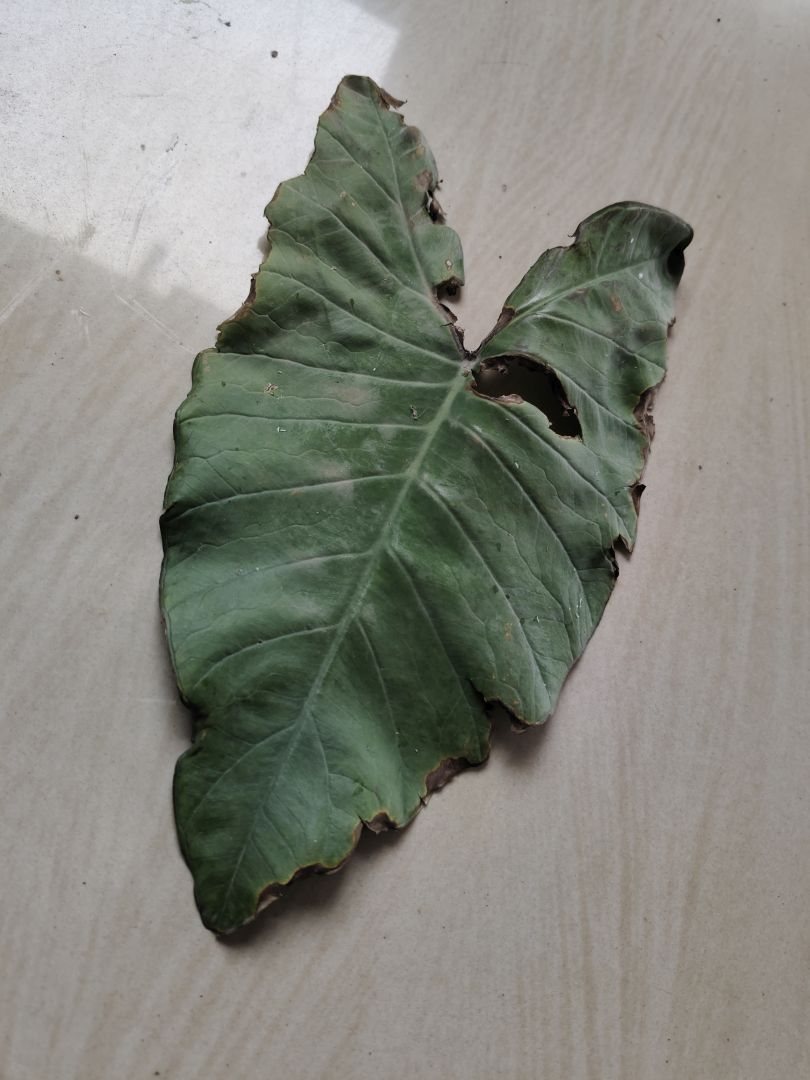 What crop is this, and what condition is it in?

taro, leaf blight
